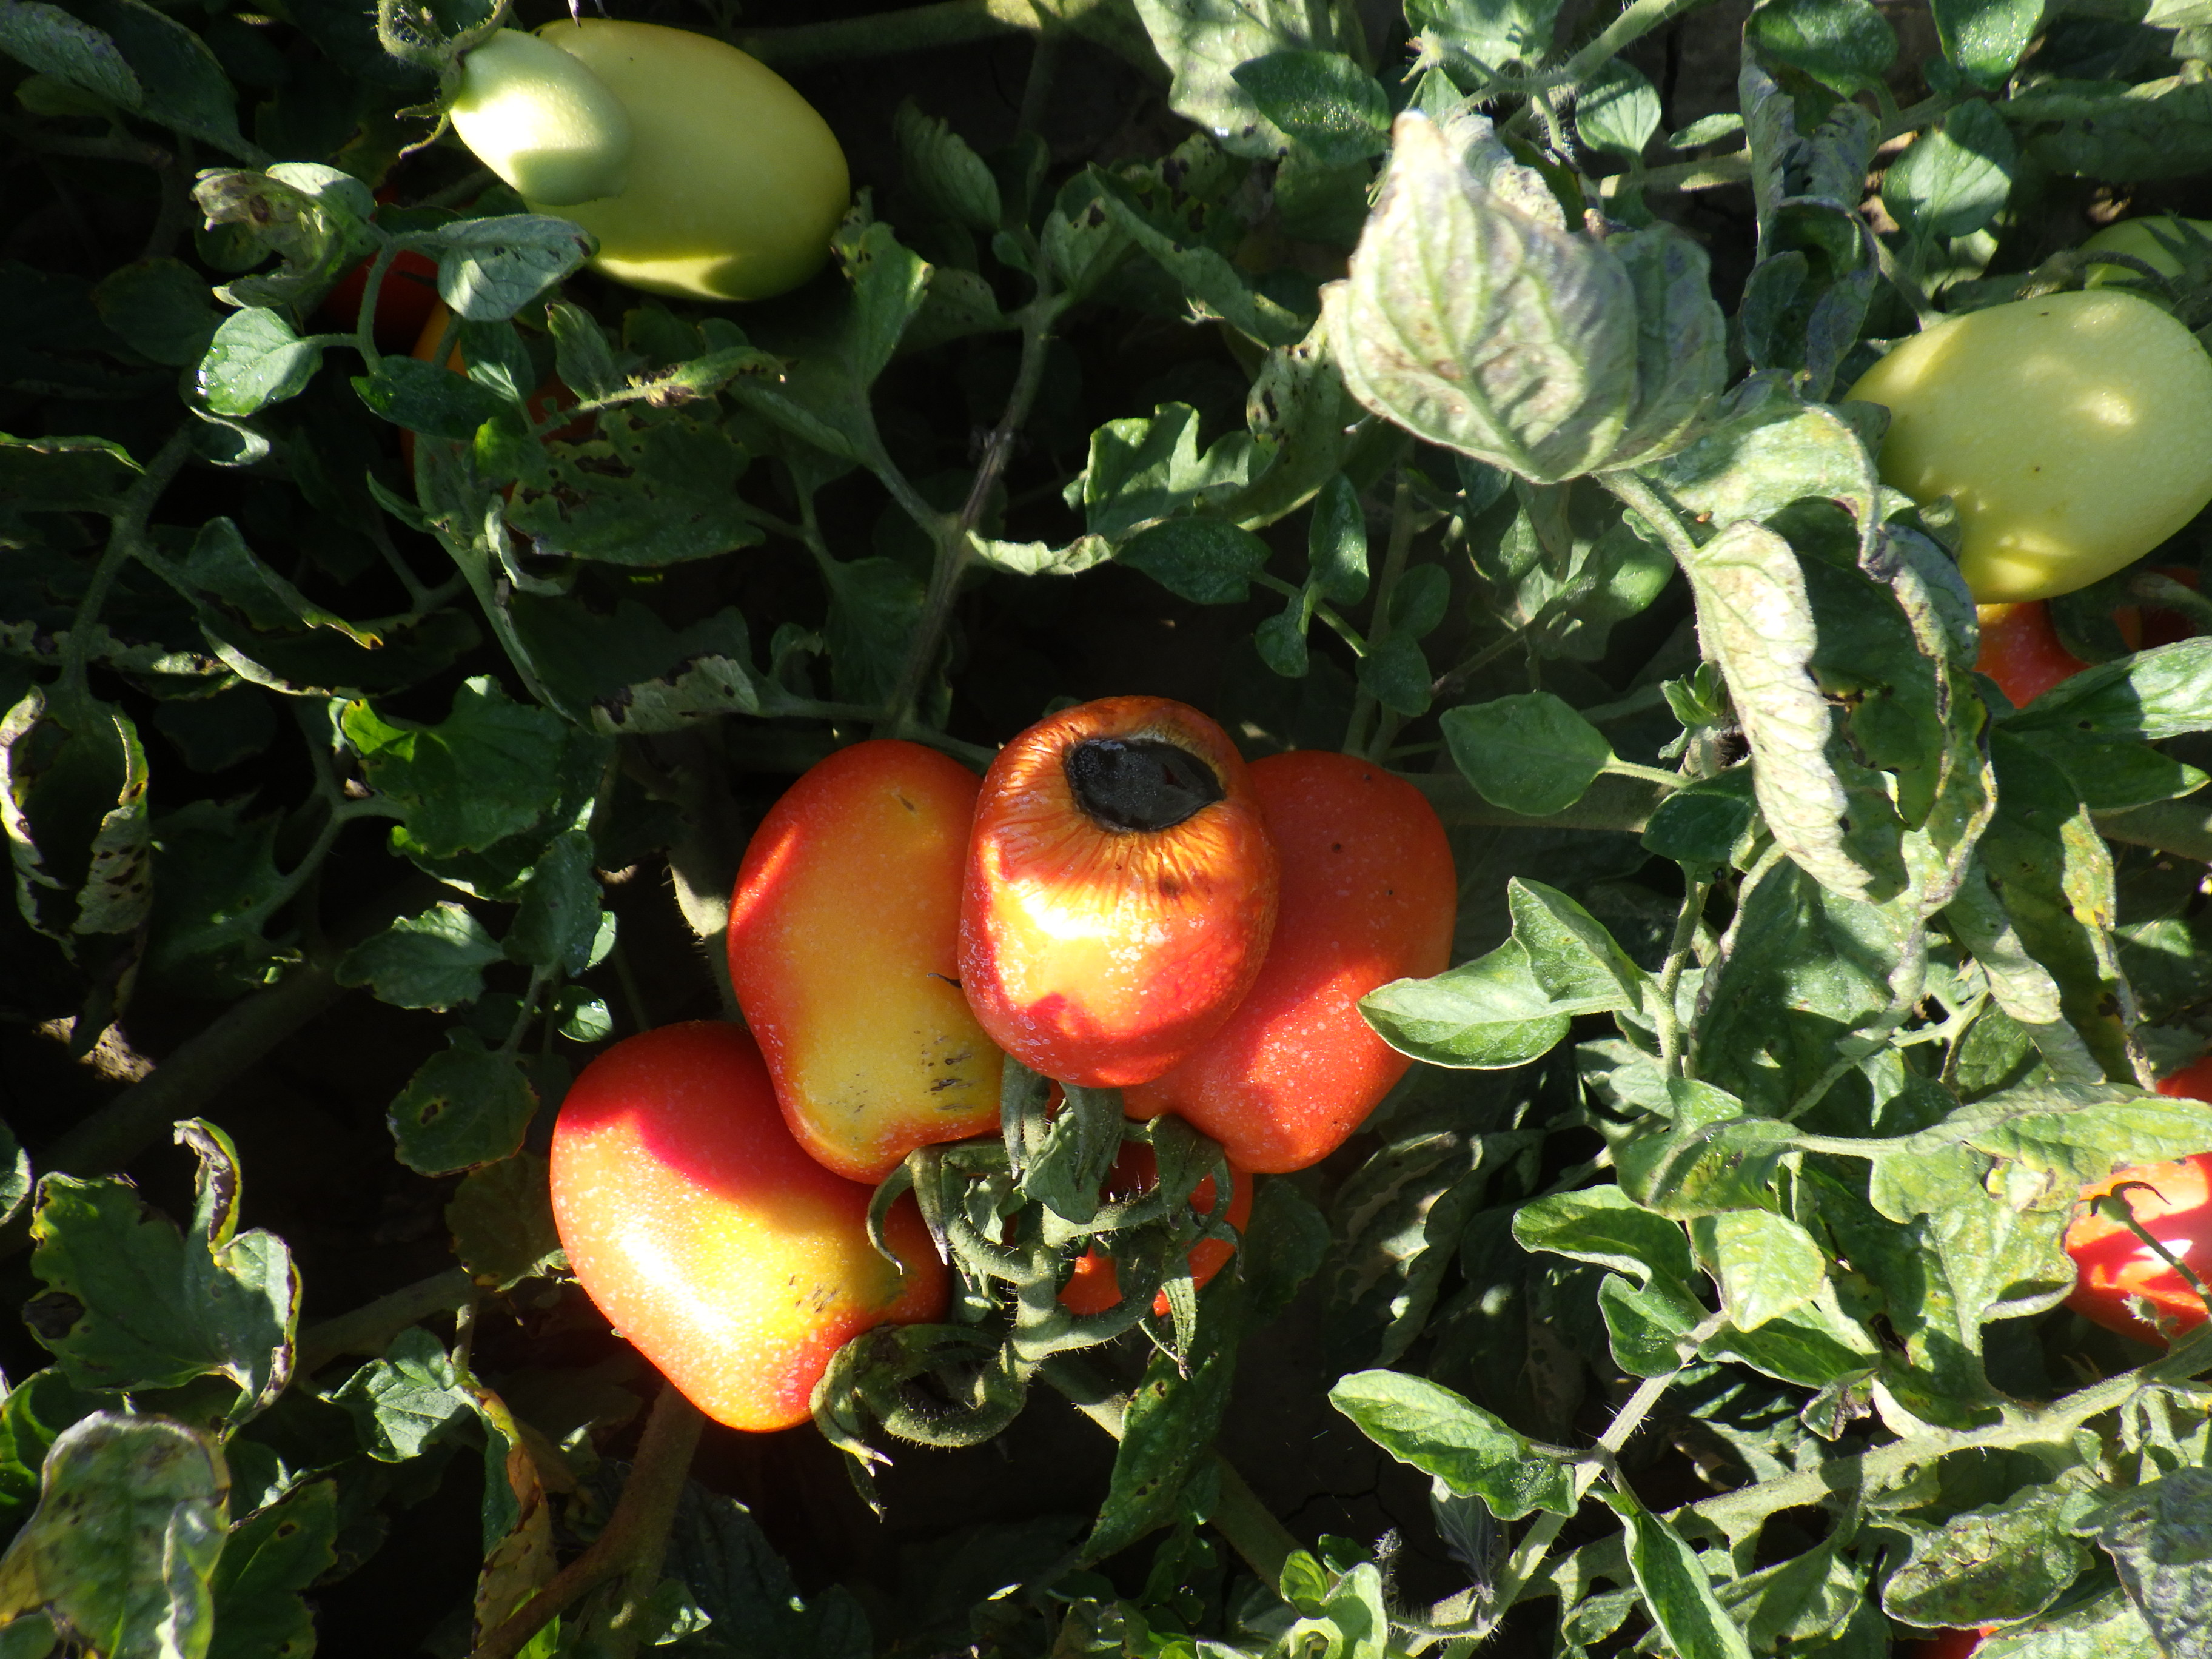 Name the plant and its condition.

tomato, anthracnose, bacterial spot, drought
